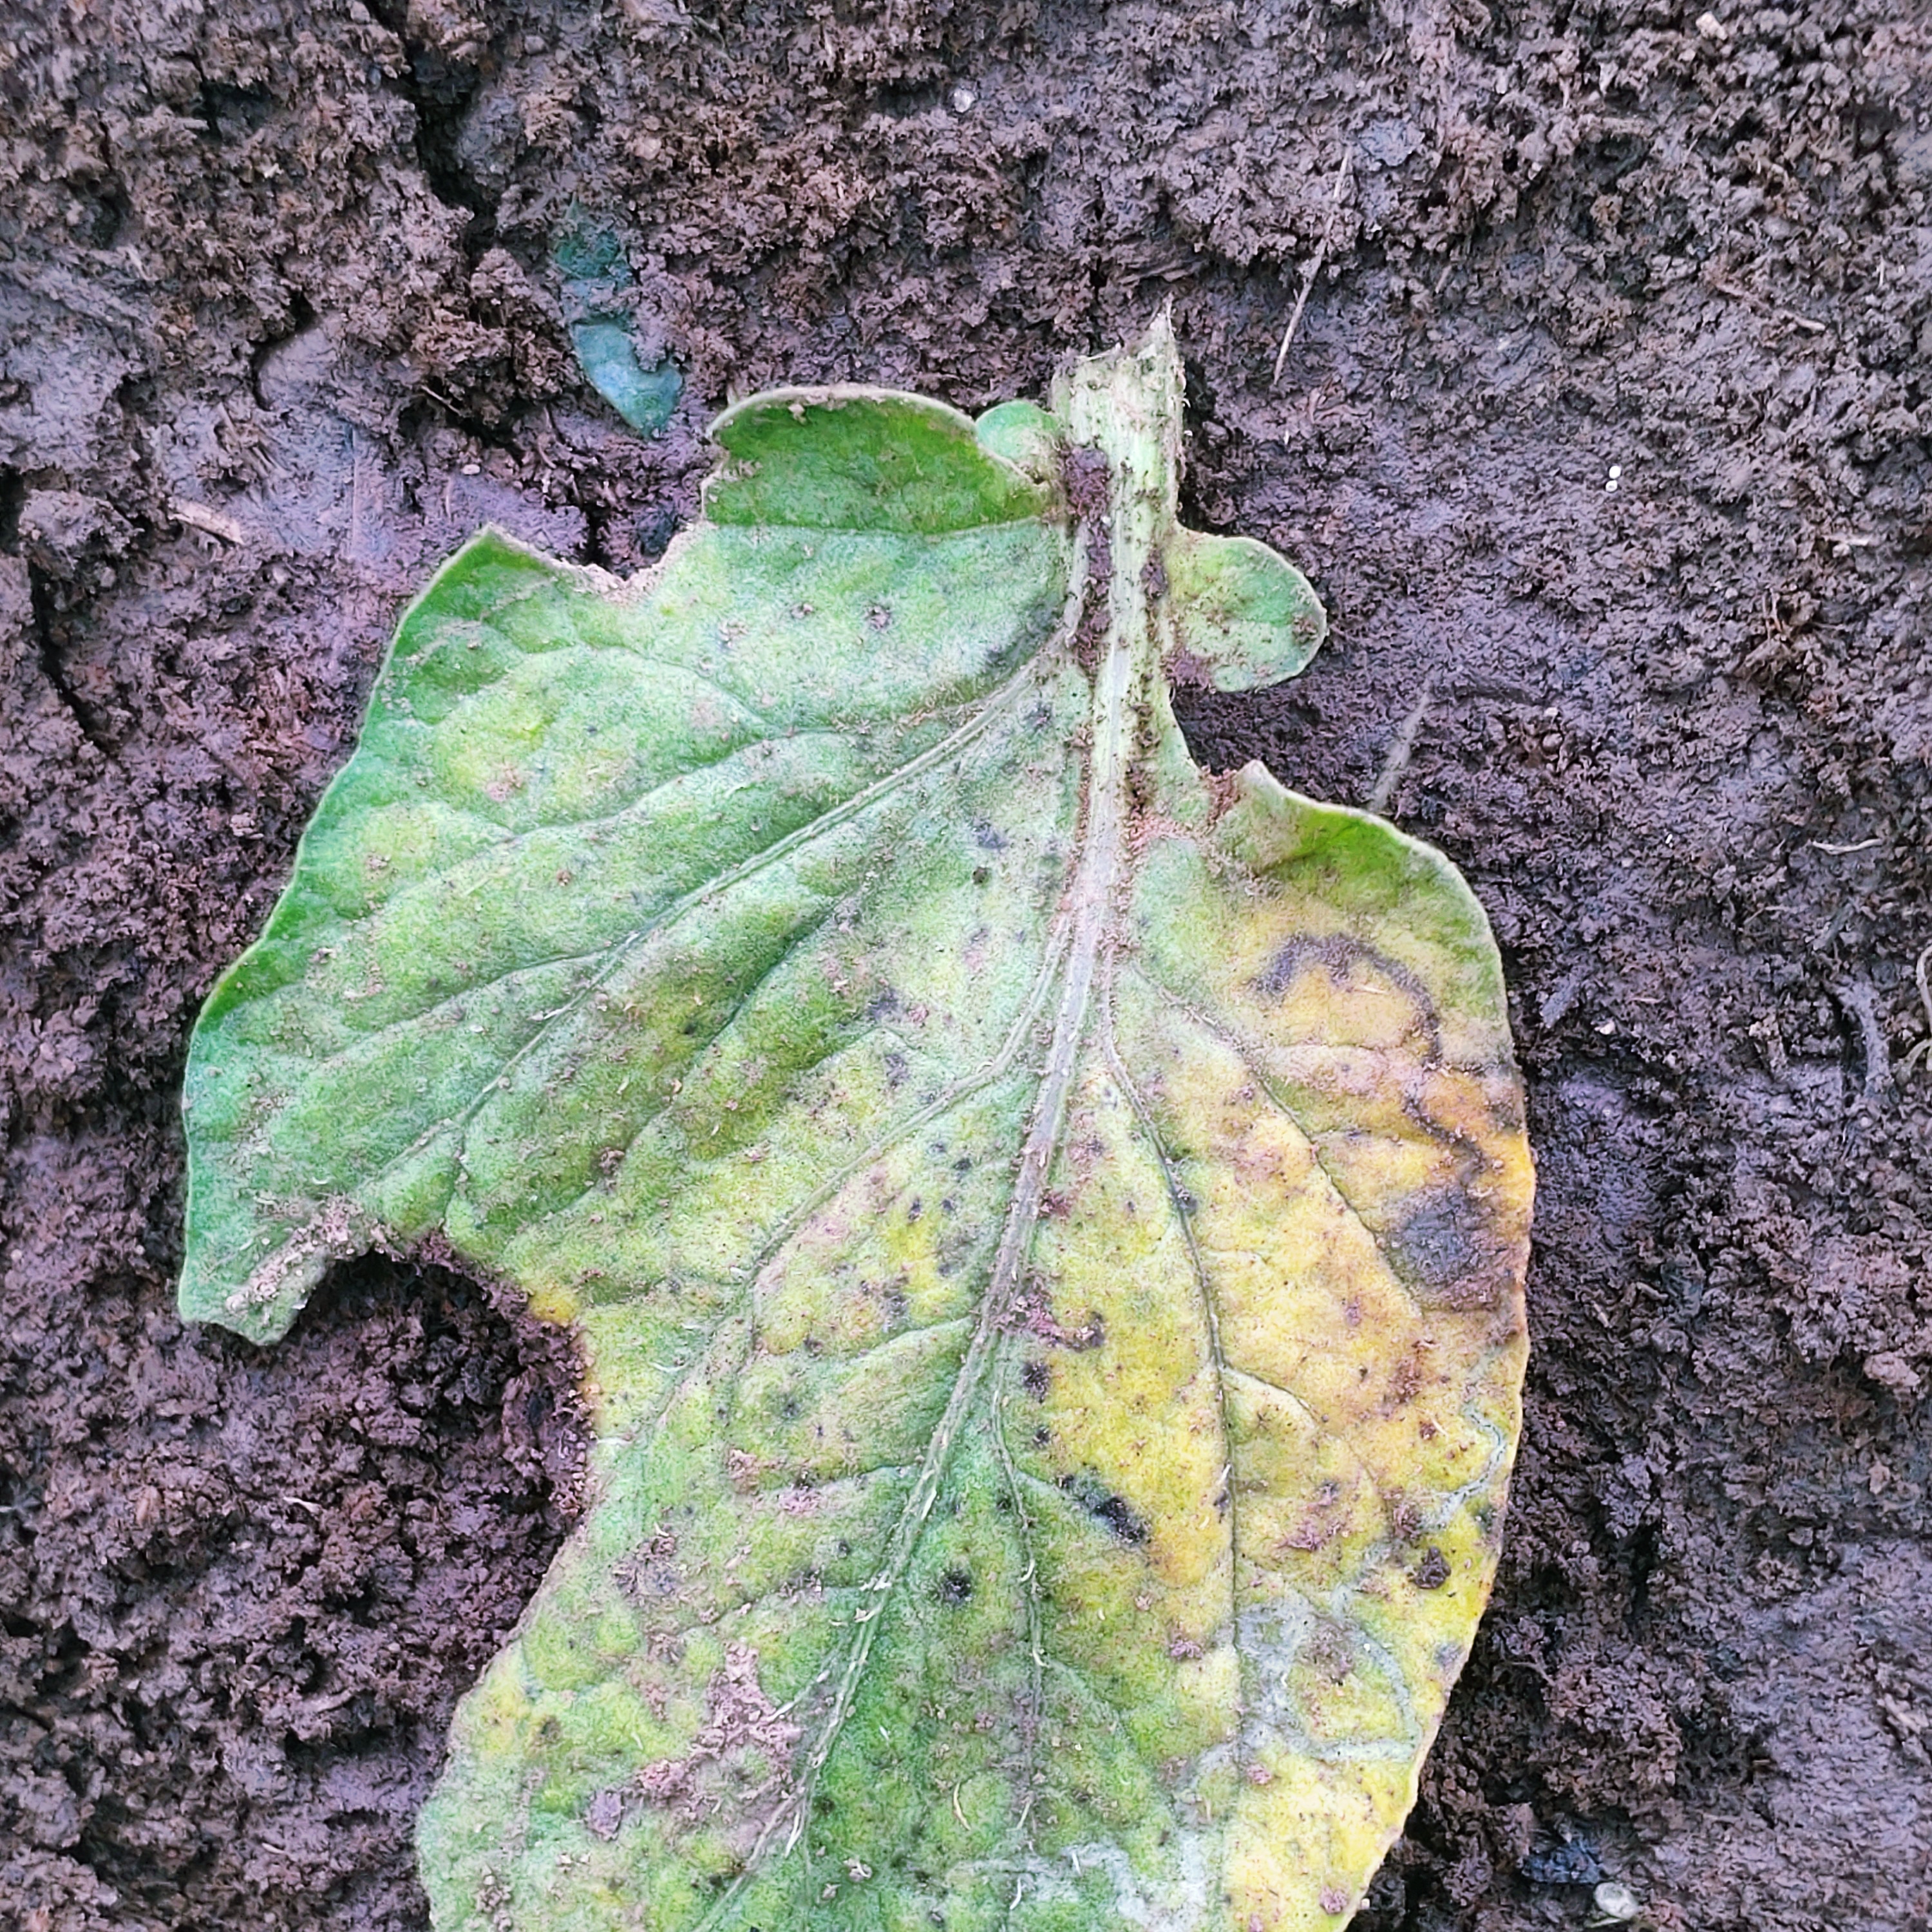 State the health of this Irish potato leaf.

late blight
